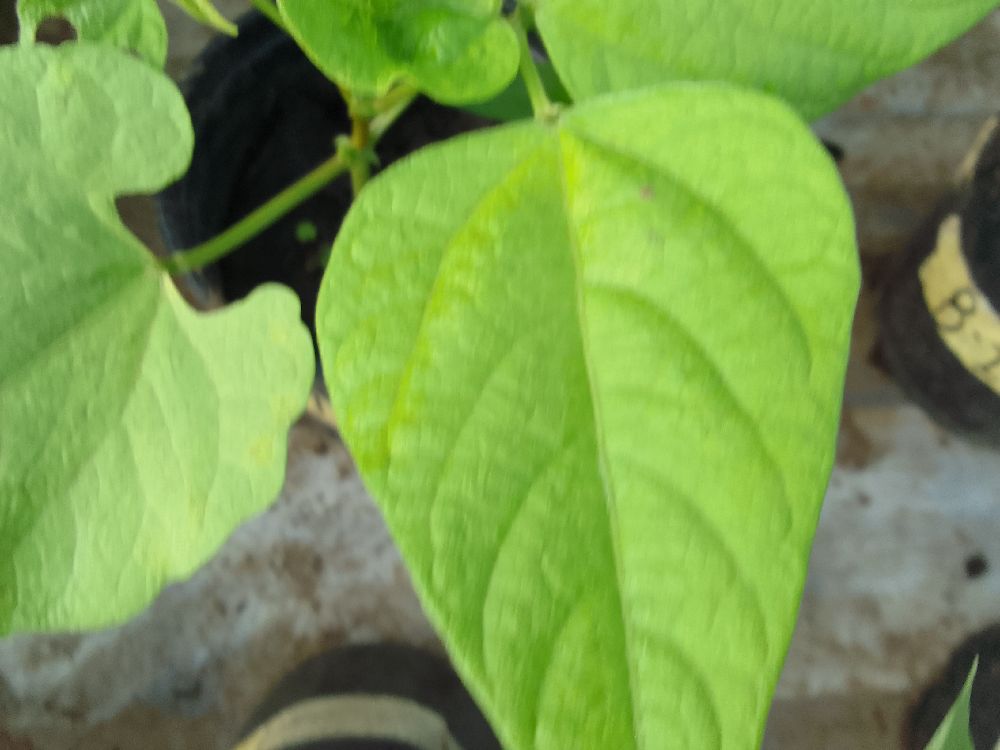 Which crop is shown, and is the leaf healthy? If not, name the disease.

common bean, healthy
